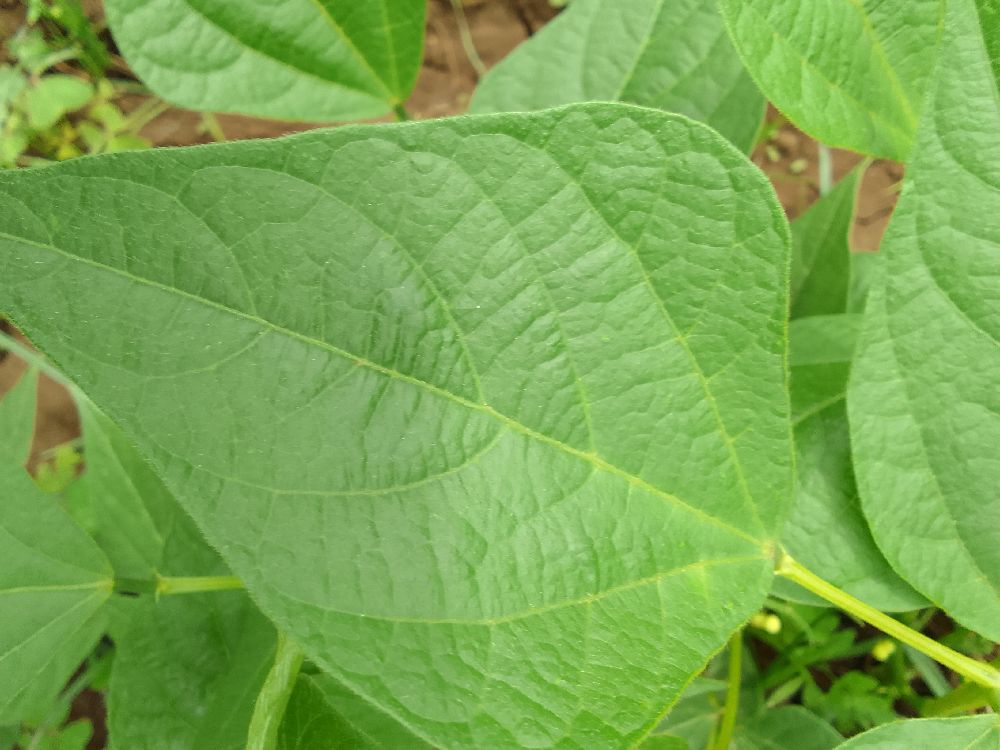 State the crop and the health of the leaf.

common bean, healthy
